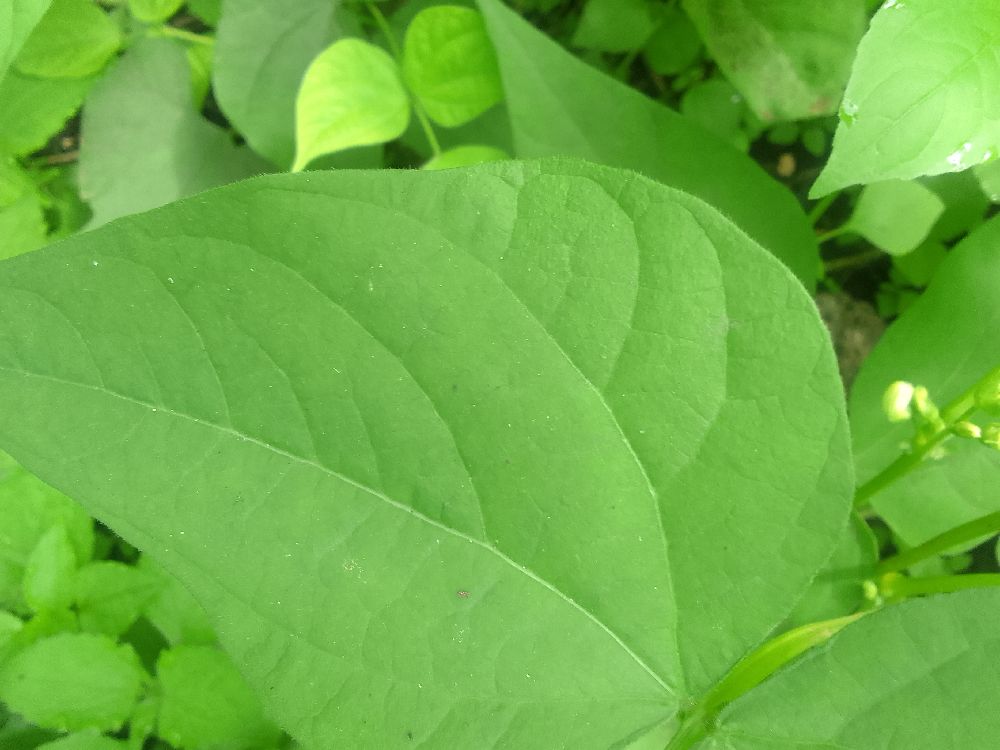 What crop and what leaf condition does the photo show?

common bean, healthy
